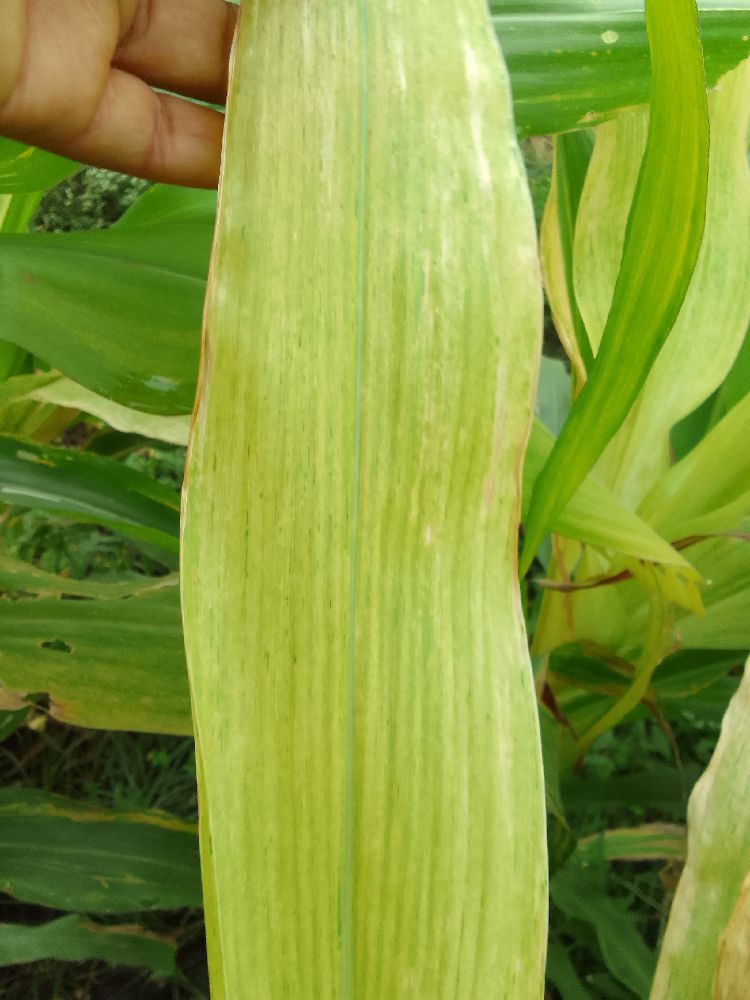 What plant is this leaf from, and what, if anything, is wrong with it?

maize, maize lethal necrosis
